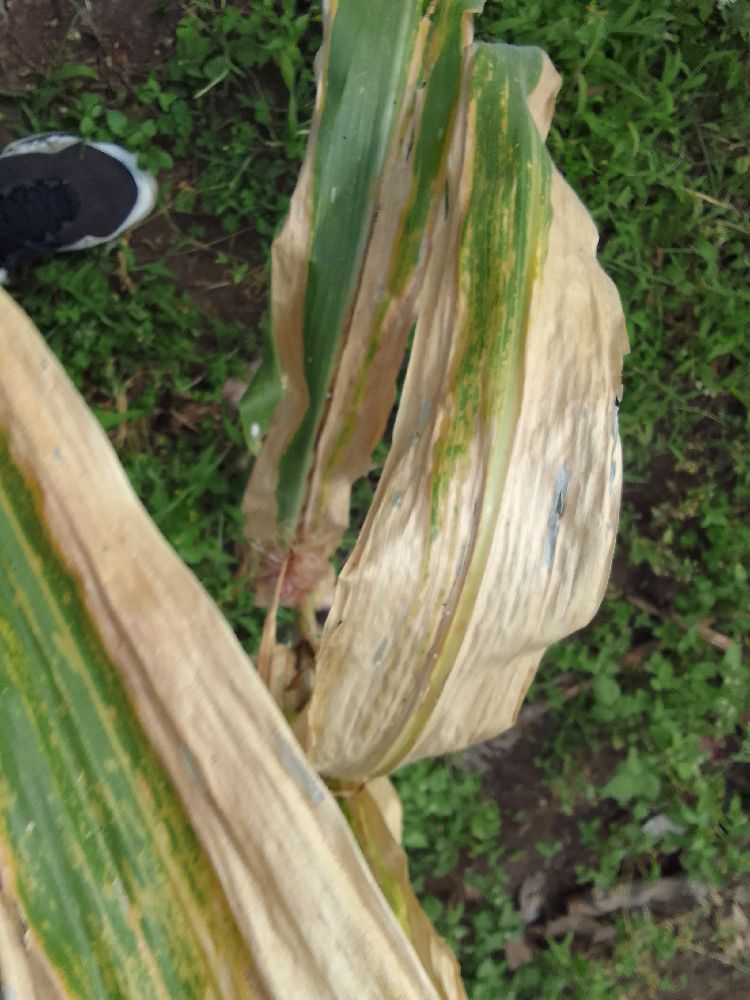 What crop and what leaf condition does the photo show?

maize, maize lethal necrosis
